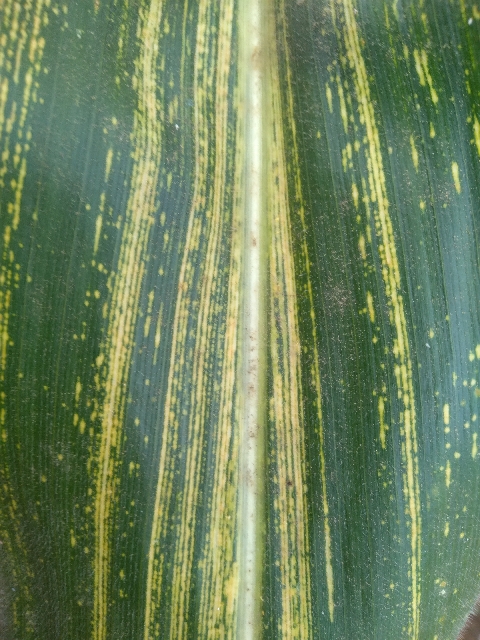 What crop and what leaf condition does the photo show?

maize, maize streak virus
